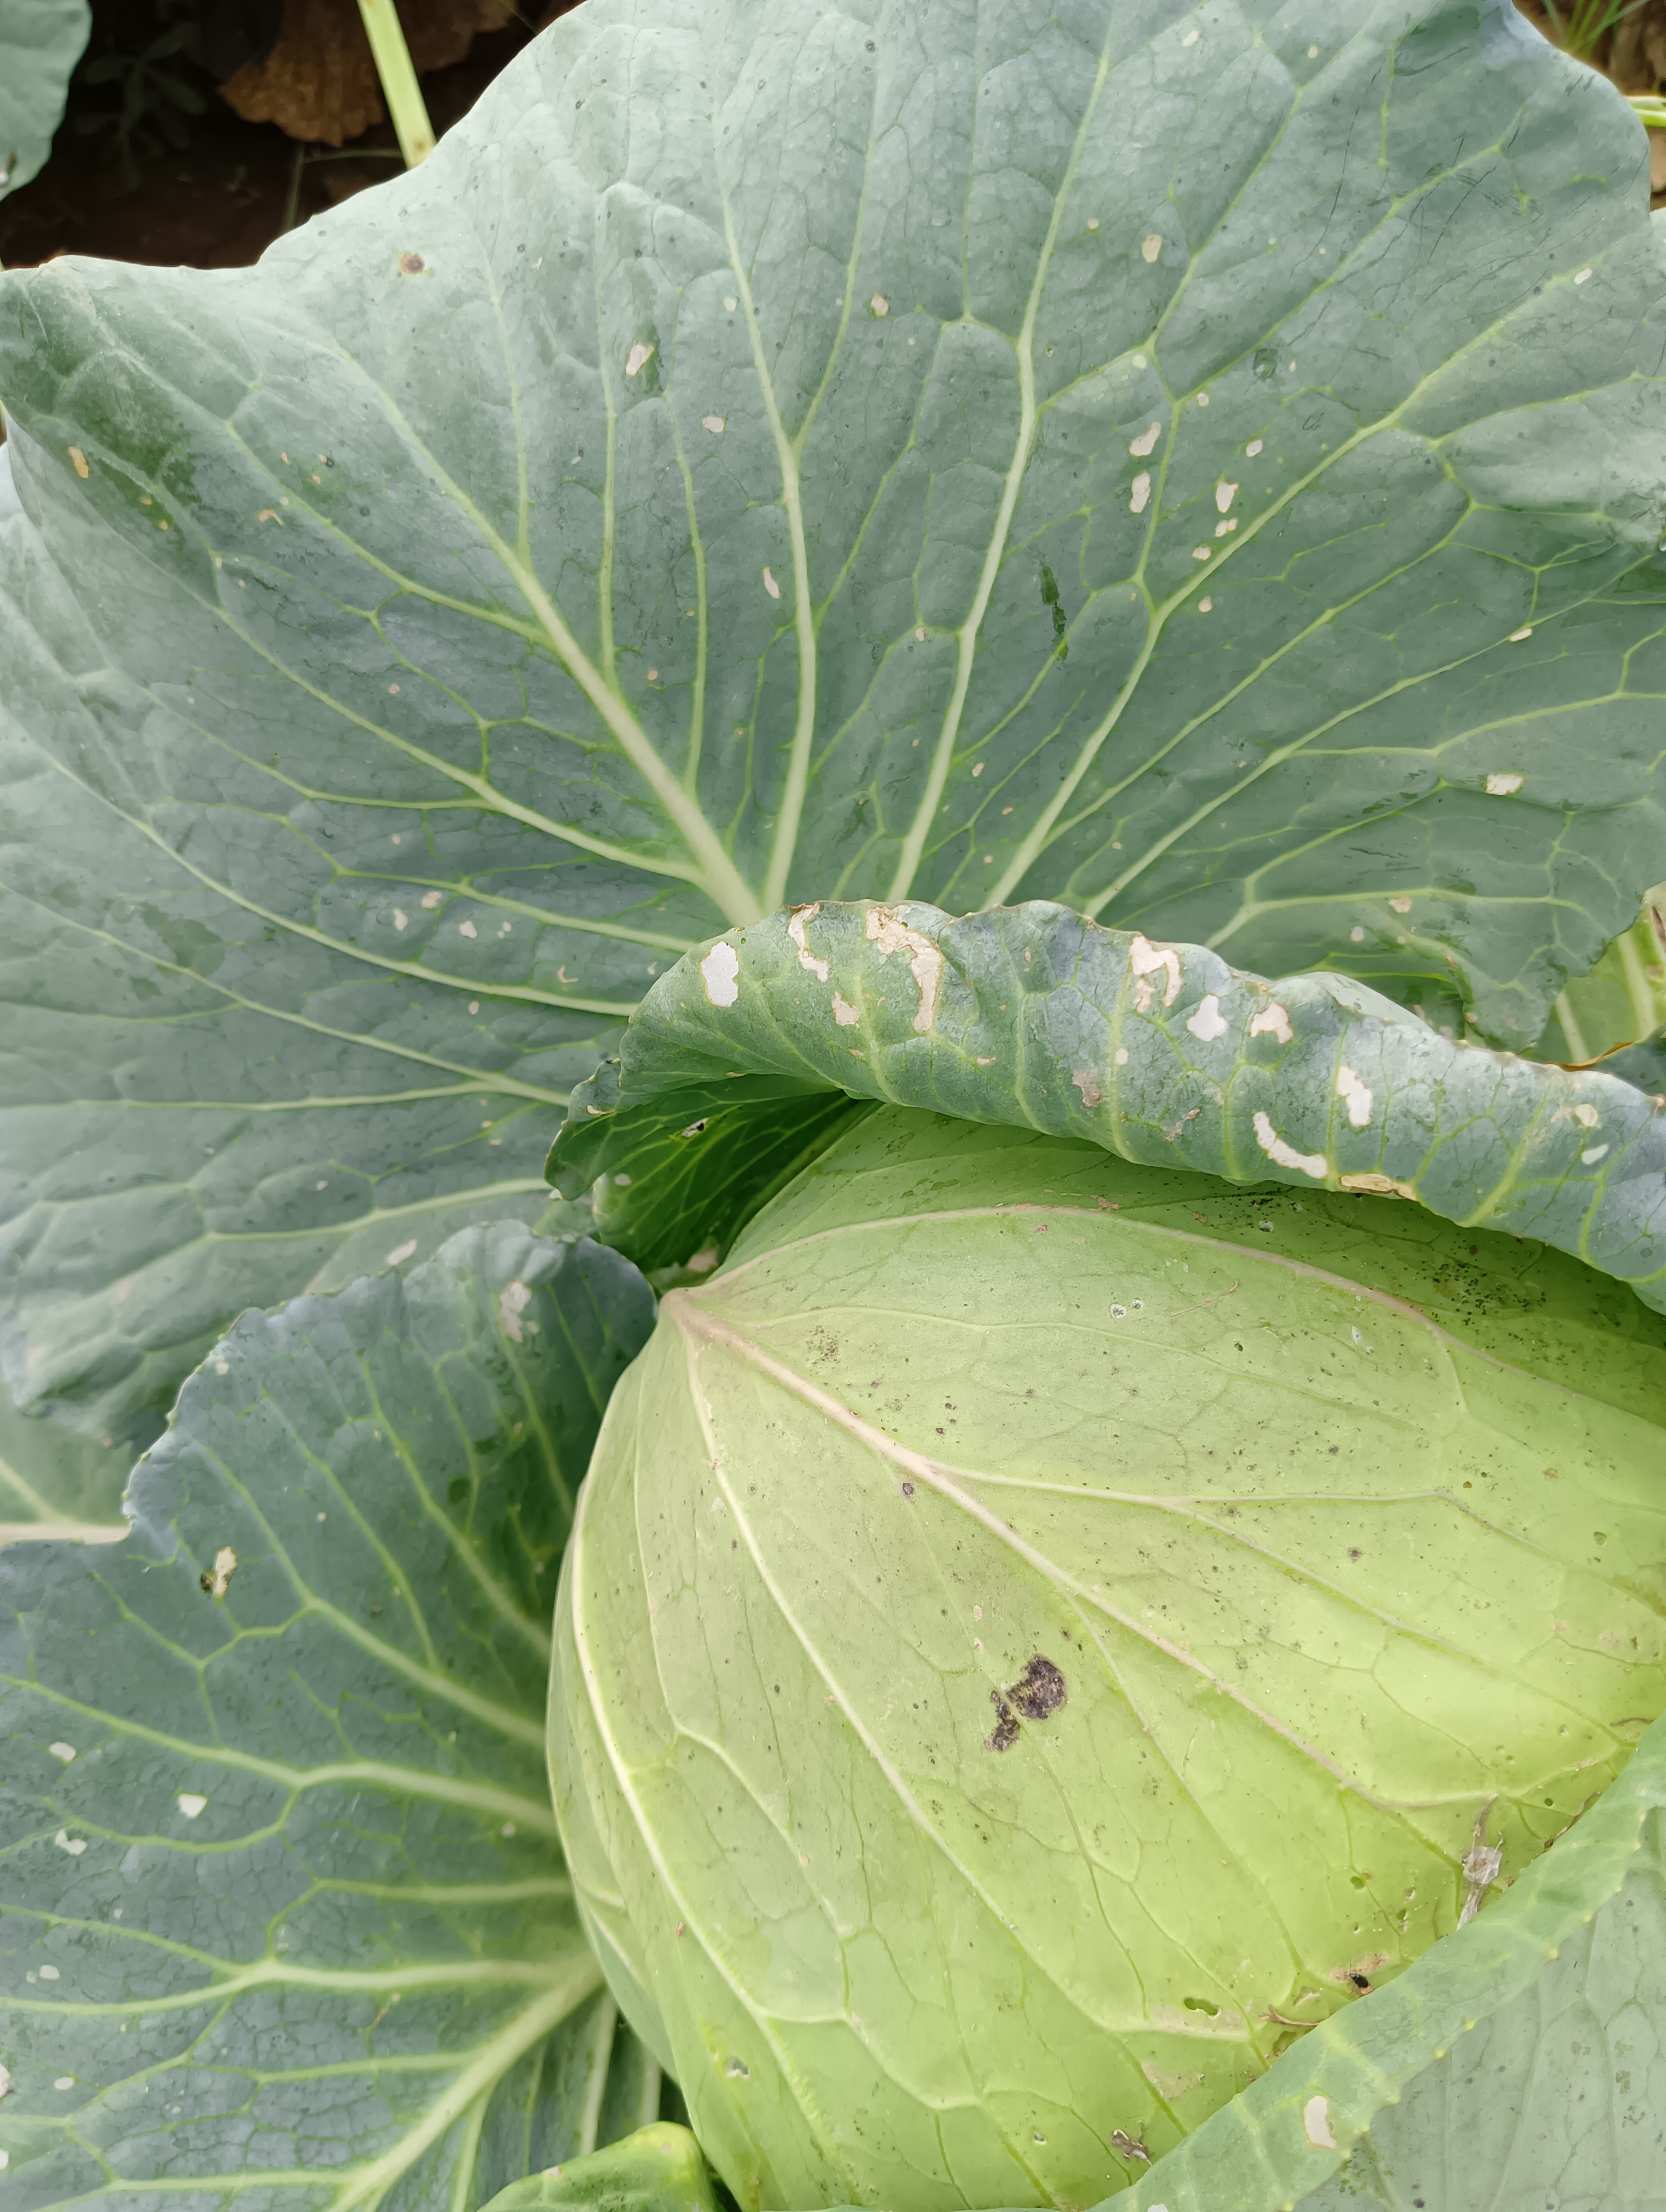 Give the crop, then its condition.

cabbage, healthy
